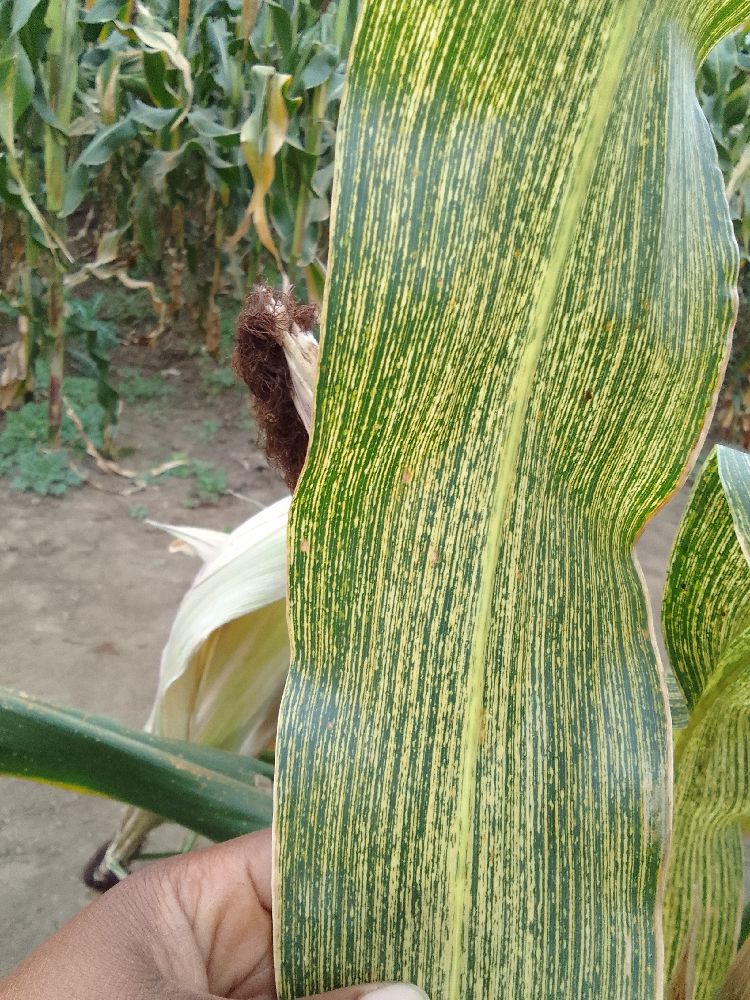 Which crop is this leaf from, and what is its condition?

maize, maize streak virus
